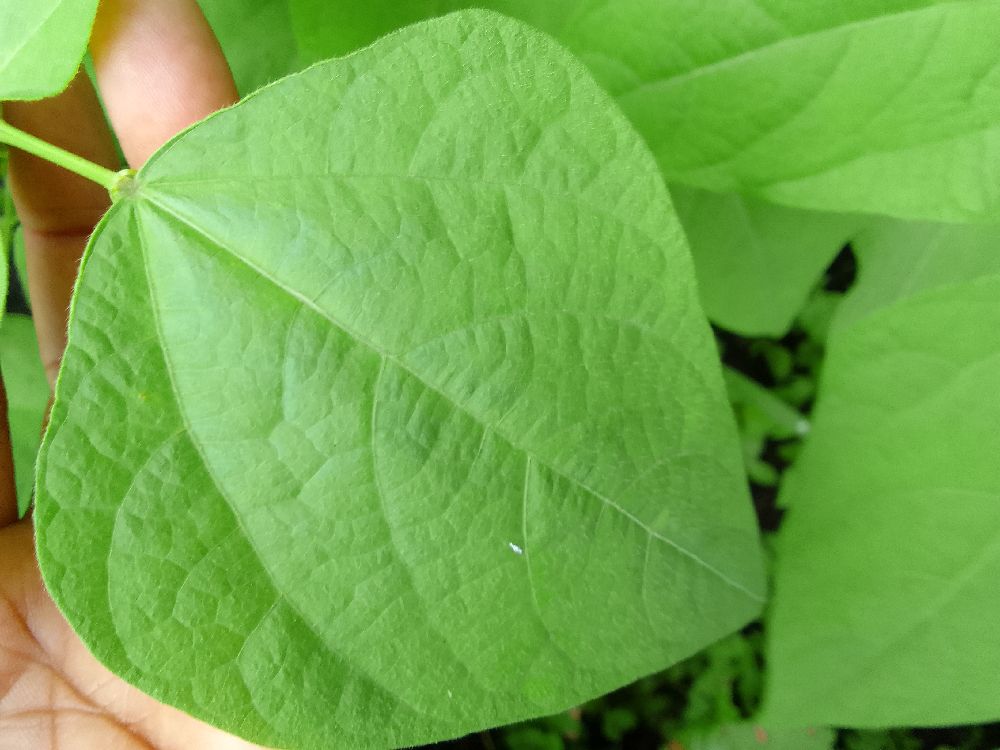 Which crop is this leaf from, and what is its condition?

common bean, healthy
